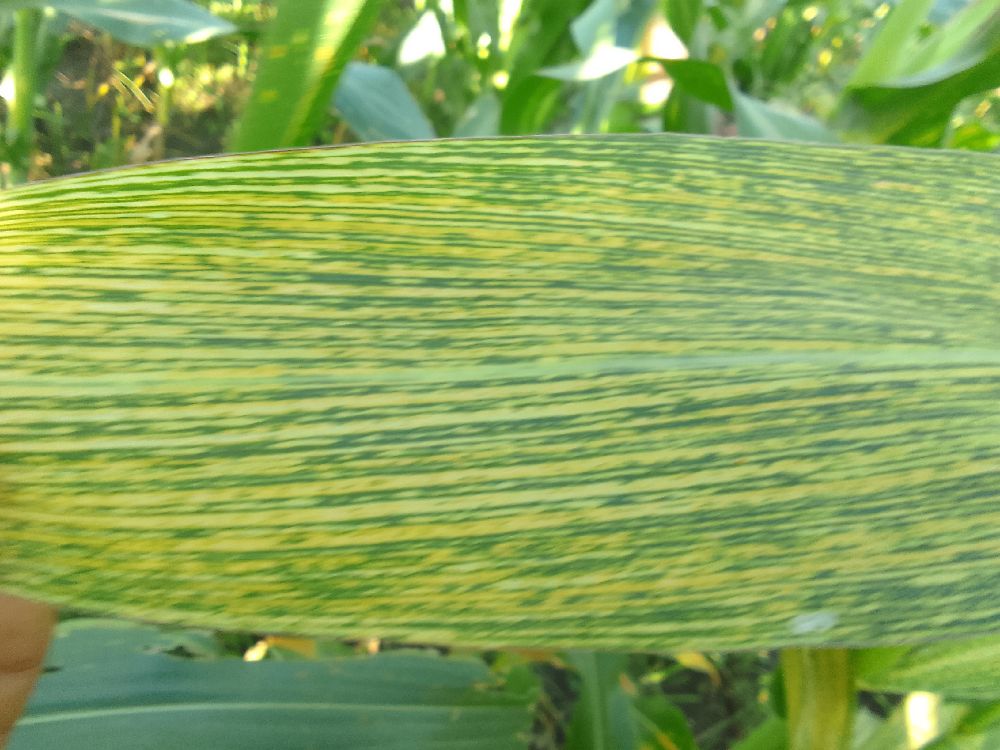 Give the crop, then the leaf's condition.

maize, maize streak virus
